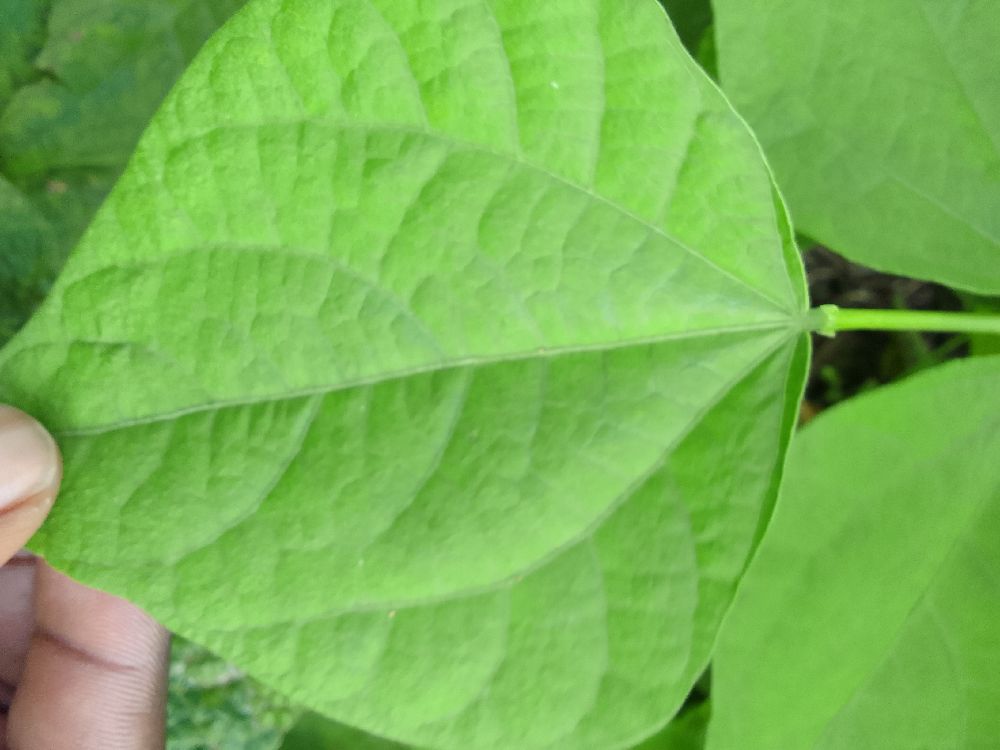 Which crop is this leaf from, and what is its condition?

common bean, healthy
